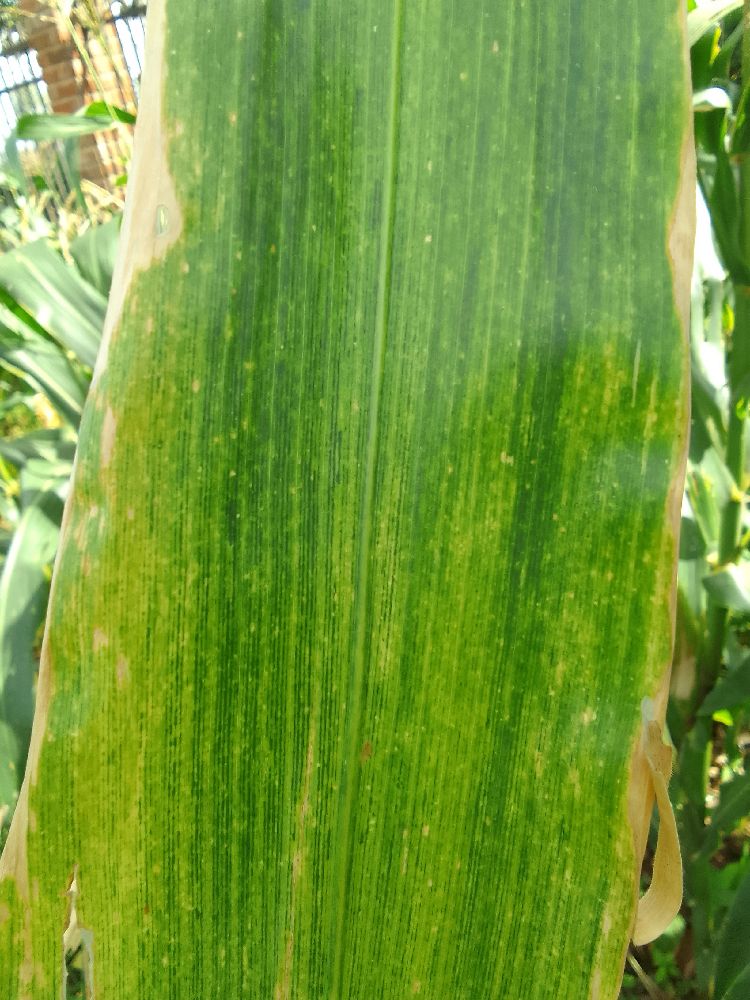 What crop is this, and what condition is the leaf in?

maize, maize lethal necrosis
